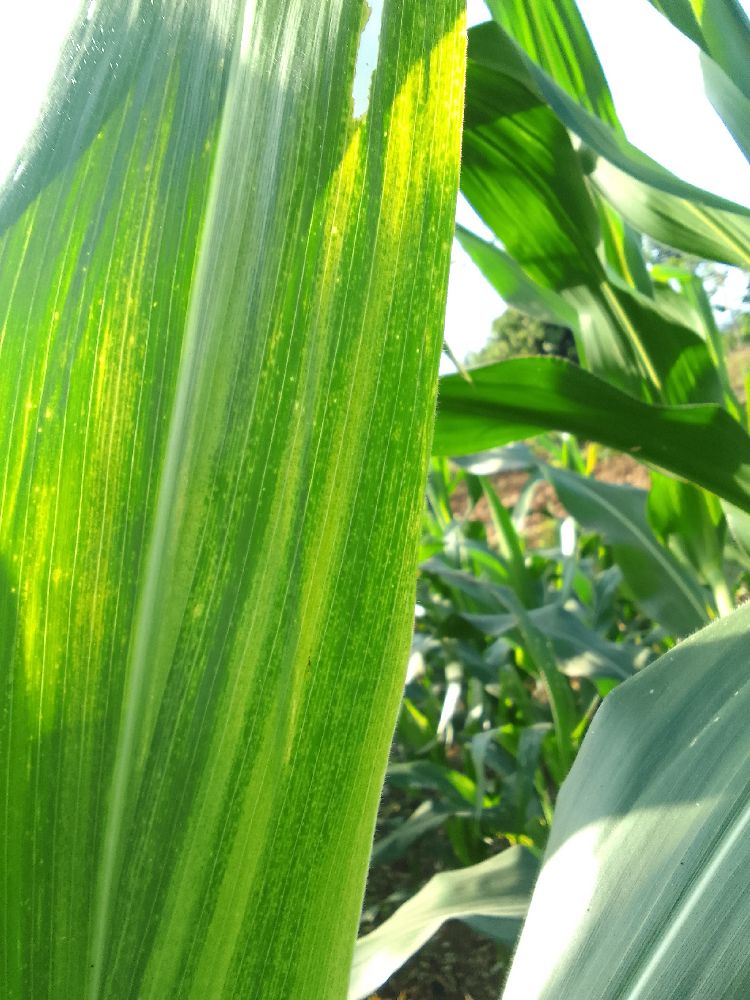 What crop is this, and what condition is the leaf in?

maize, maize lethal necrosis
